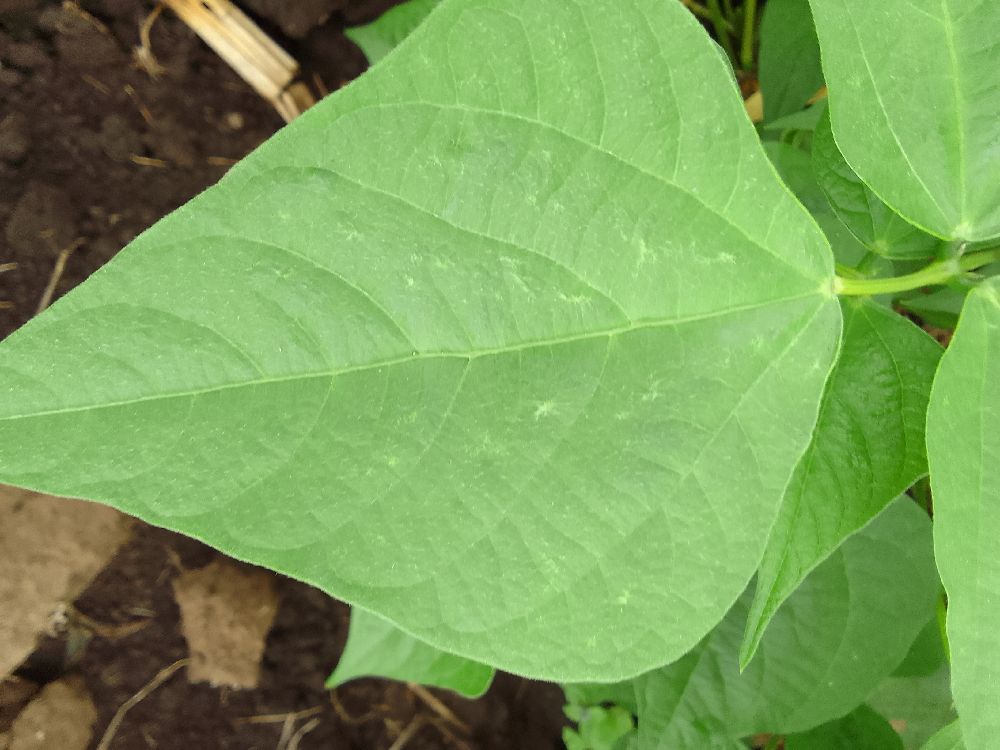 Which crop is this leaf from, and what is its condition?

common bean, healthy
